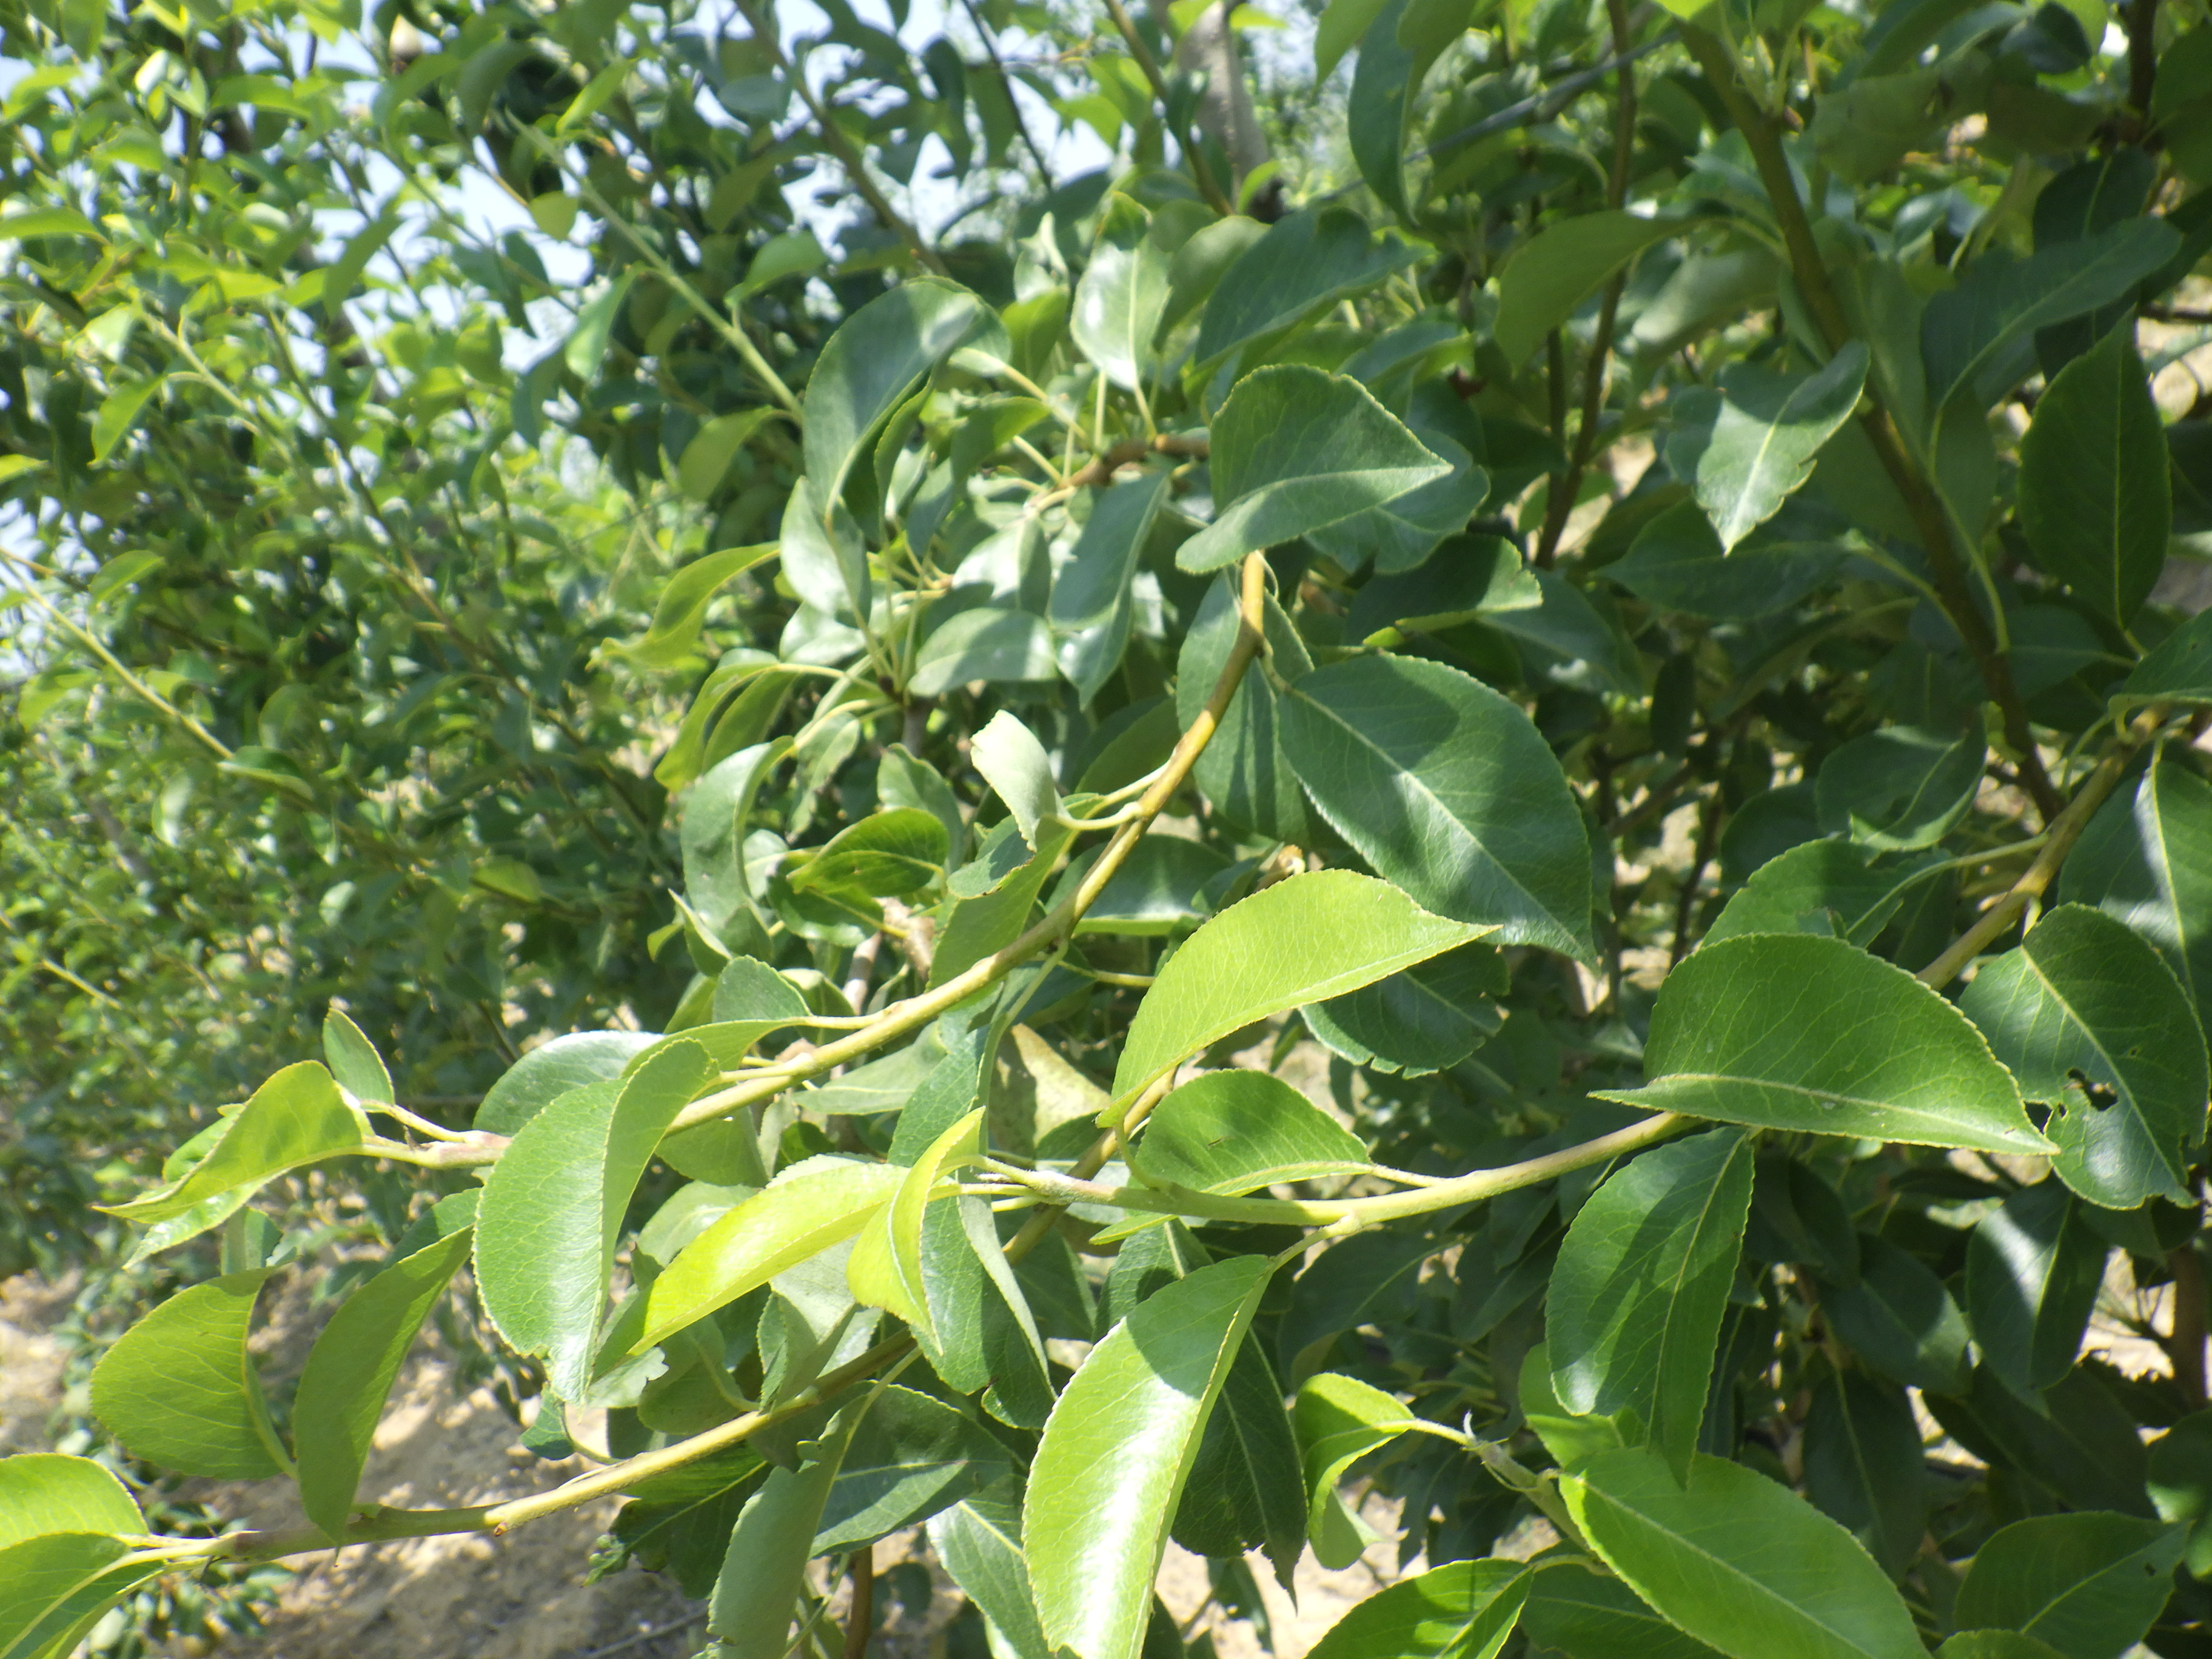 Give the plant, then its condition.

pear, mechanical damage
